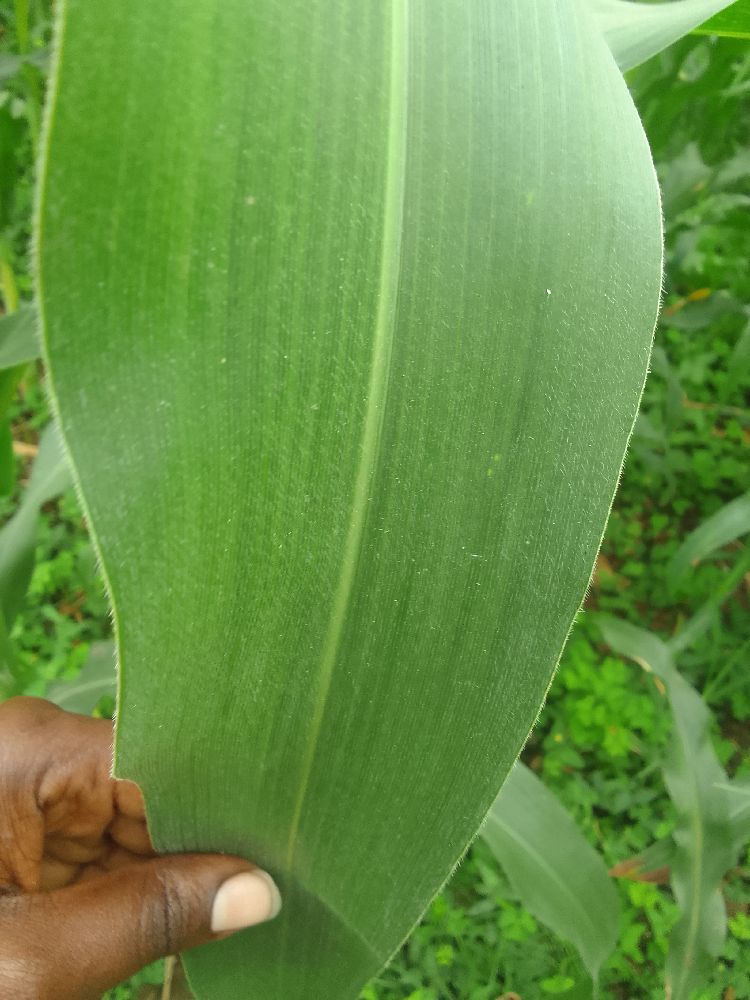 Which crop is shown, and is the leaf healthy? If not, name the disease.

maize, healthy
